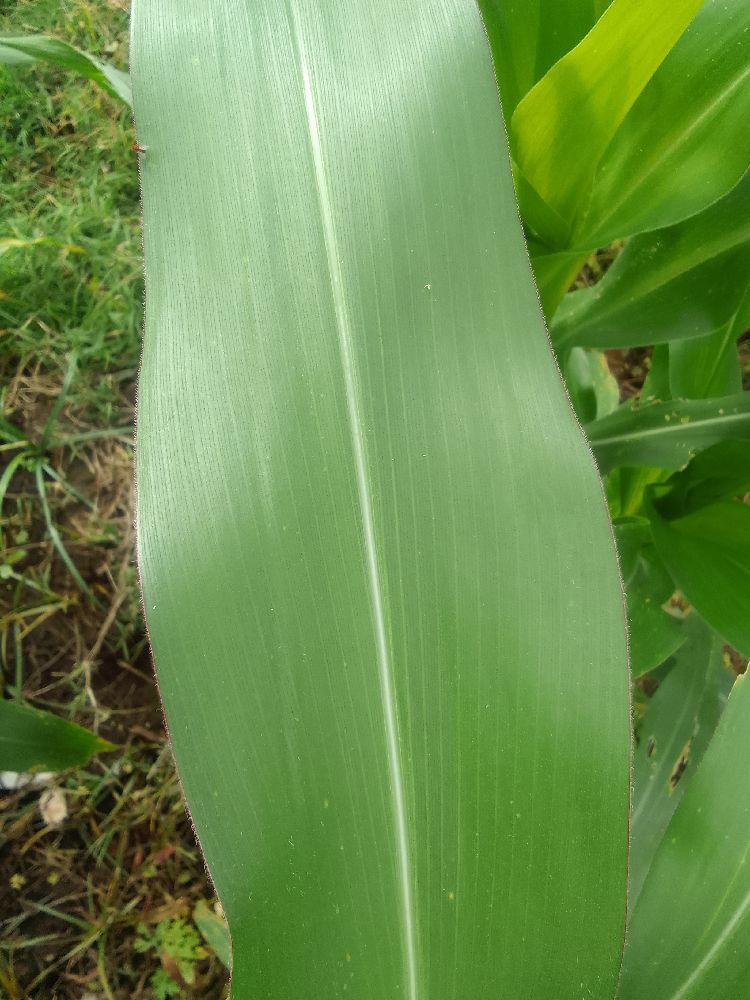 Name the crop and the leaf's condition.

maize, healthy
